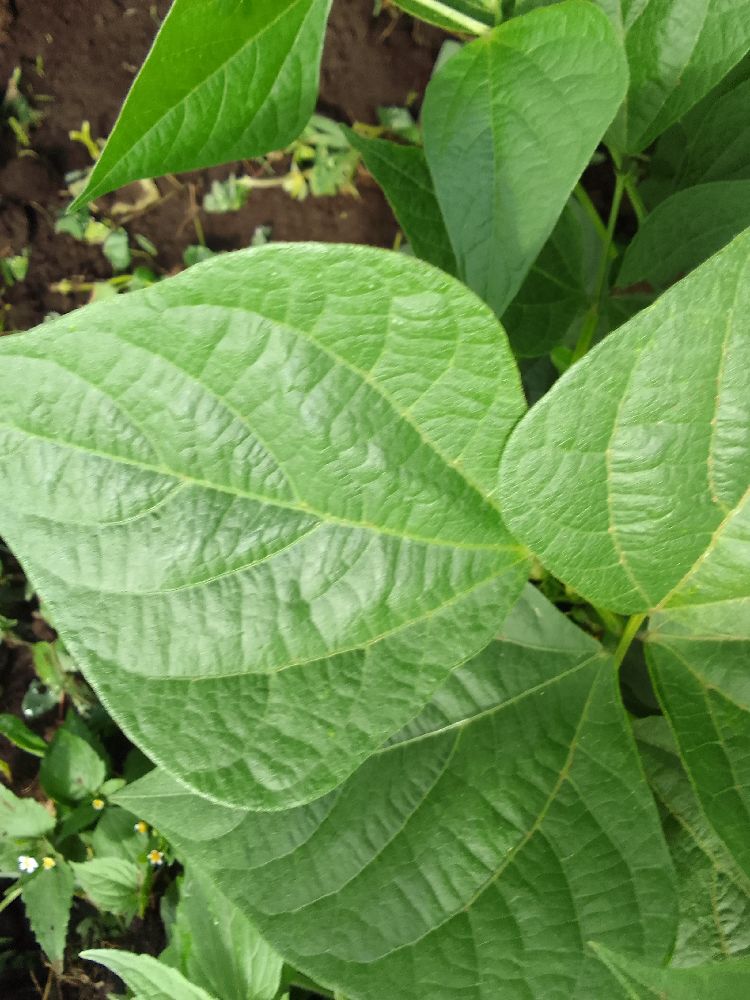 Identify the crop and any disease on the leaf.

common bean, healthy
